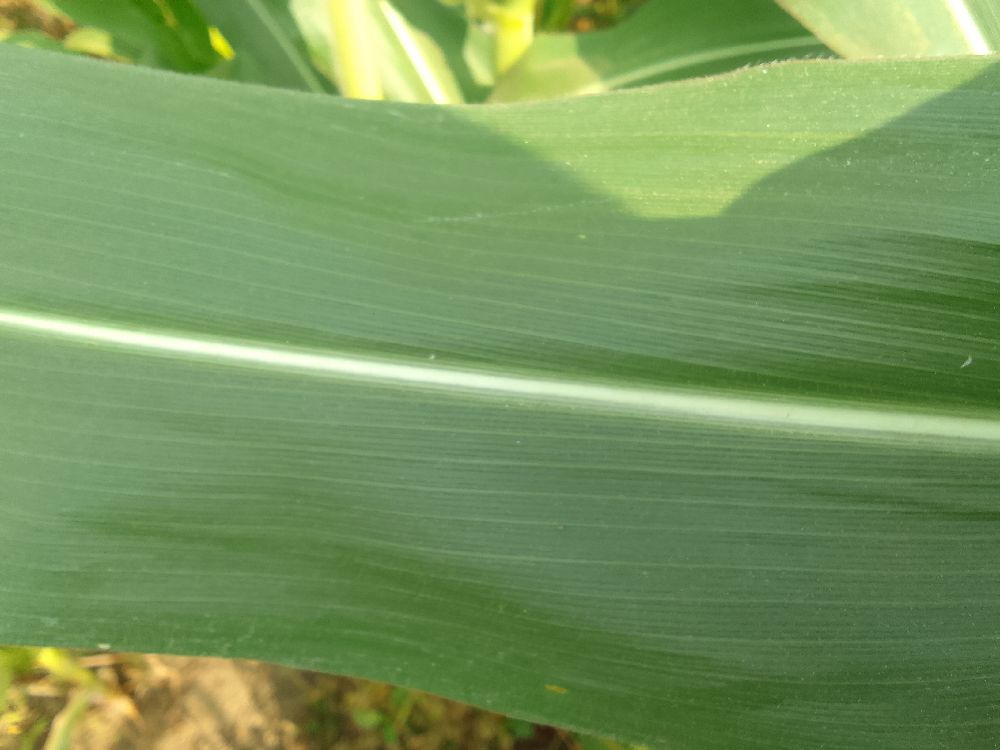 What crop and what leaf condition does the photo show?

maize, healthy
